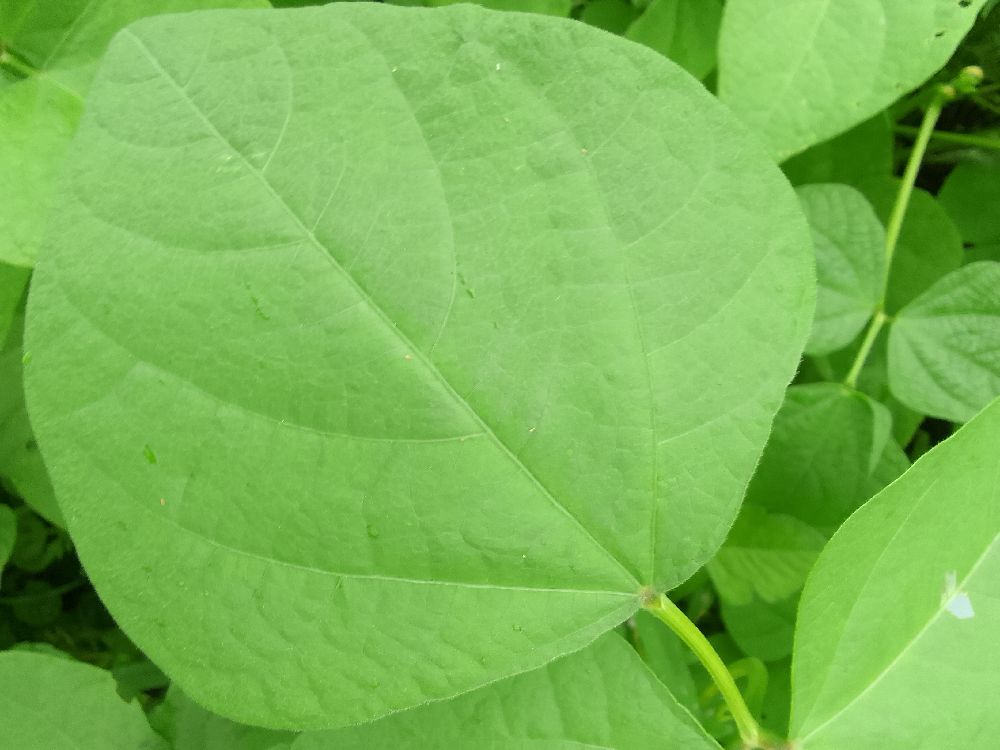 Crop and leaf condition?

common bean, healthy
